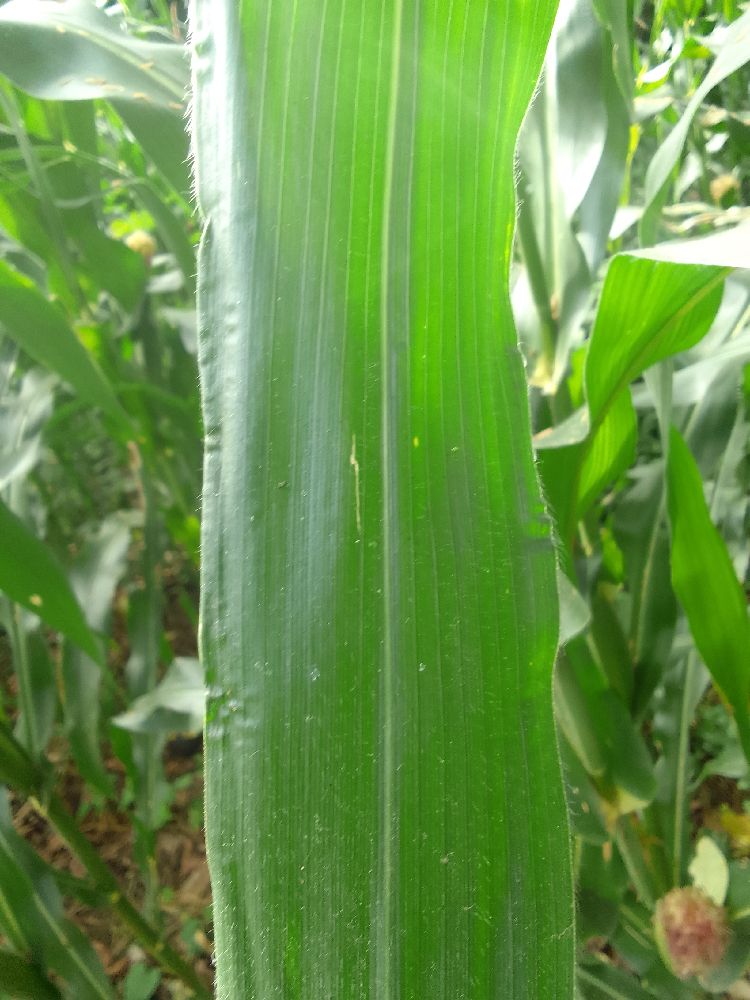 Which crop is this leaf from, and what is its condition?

maize, healthy
